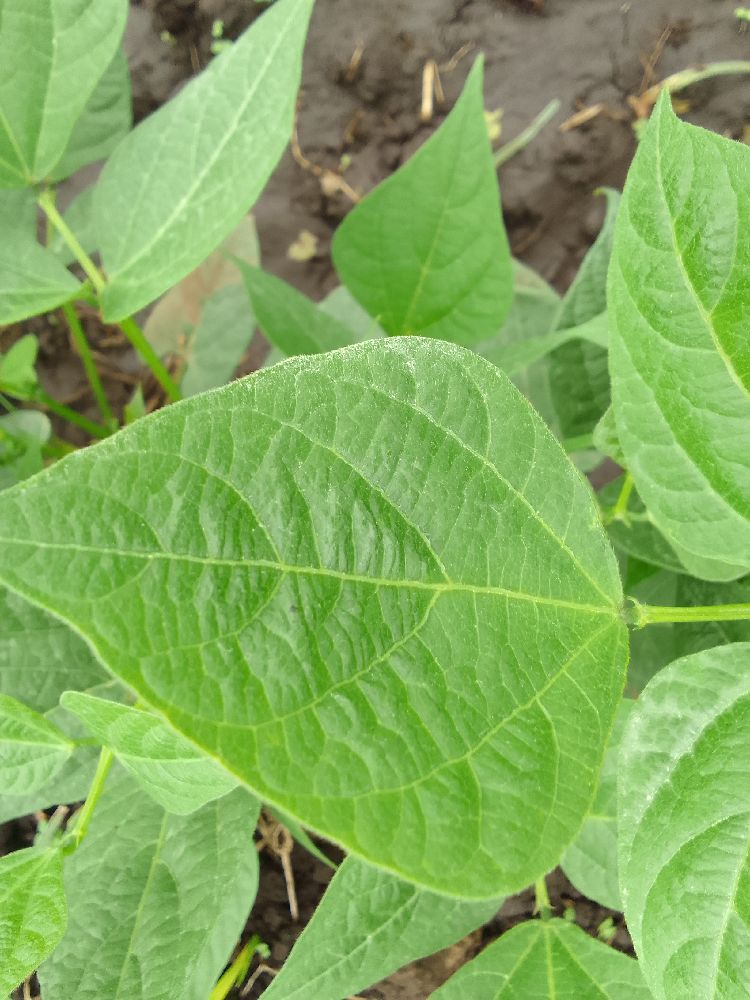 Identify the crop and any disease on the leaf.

common bean, healthy
